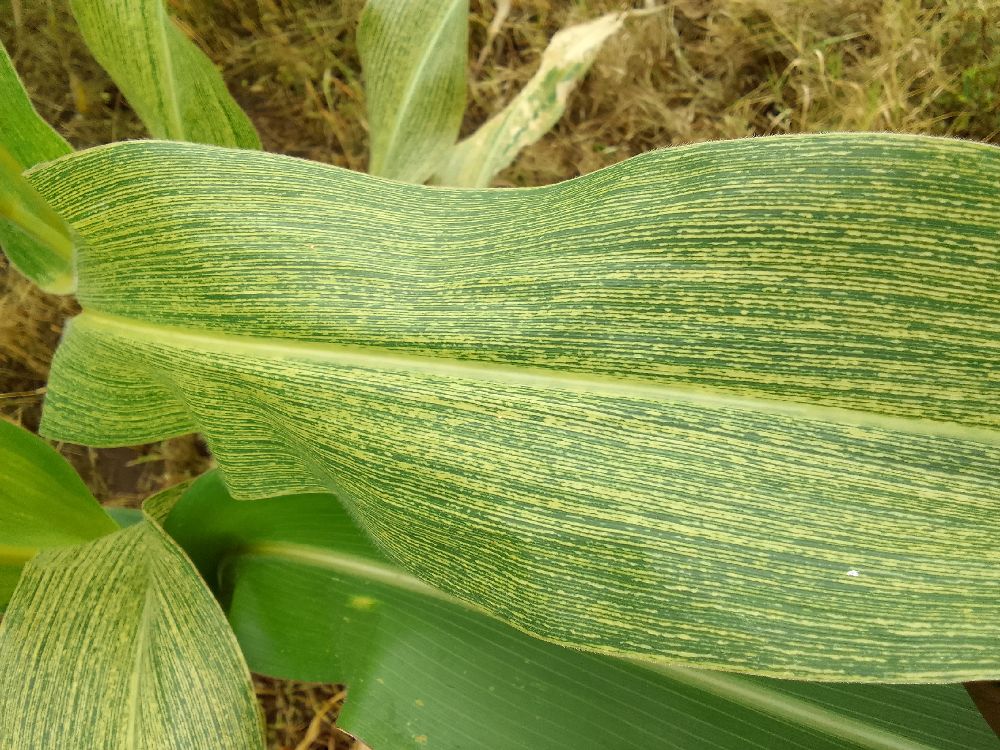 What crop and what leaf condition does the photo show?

maize, maize streak virus
